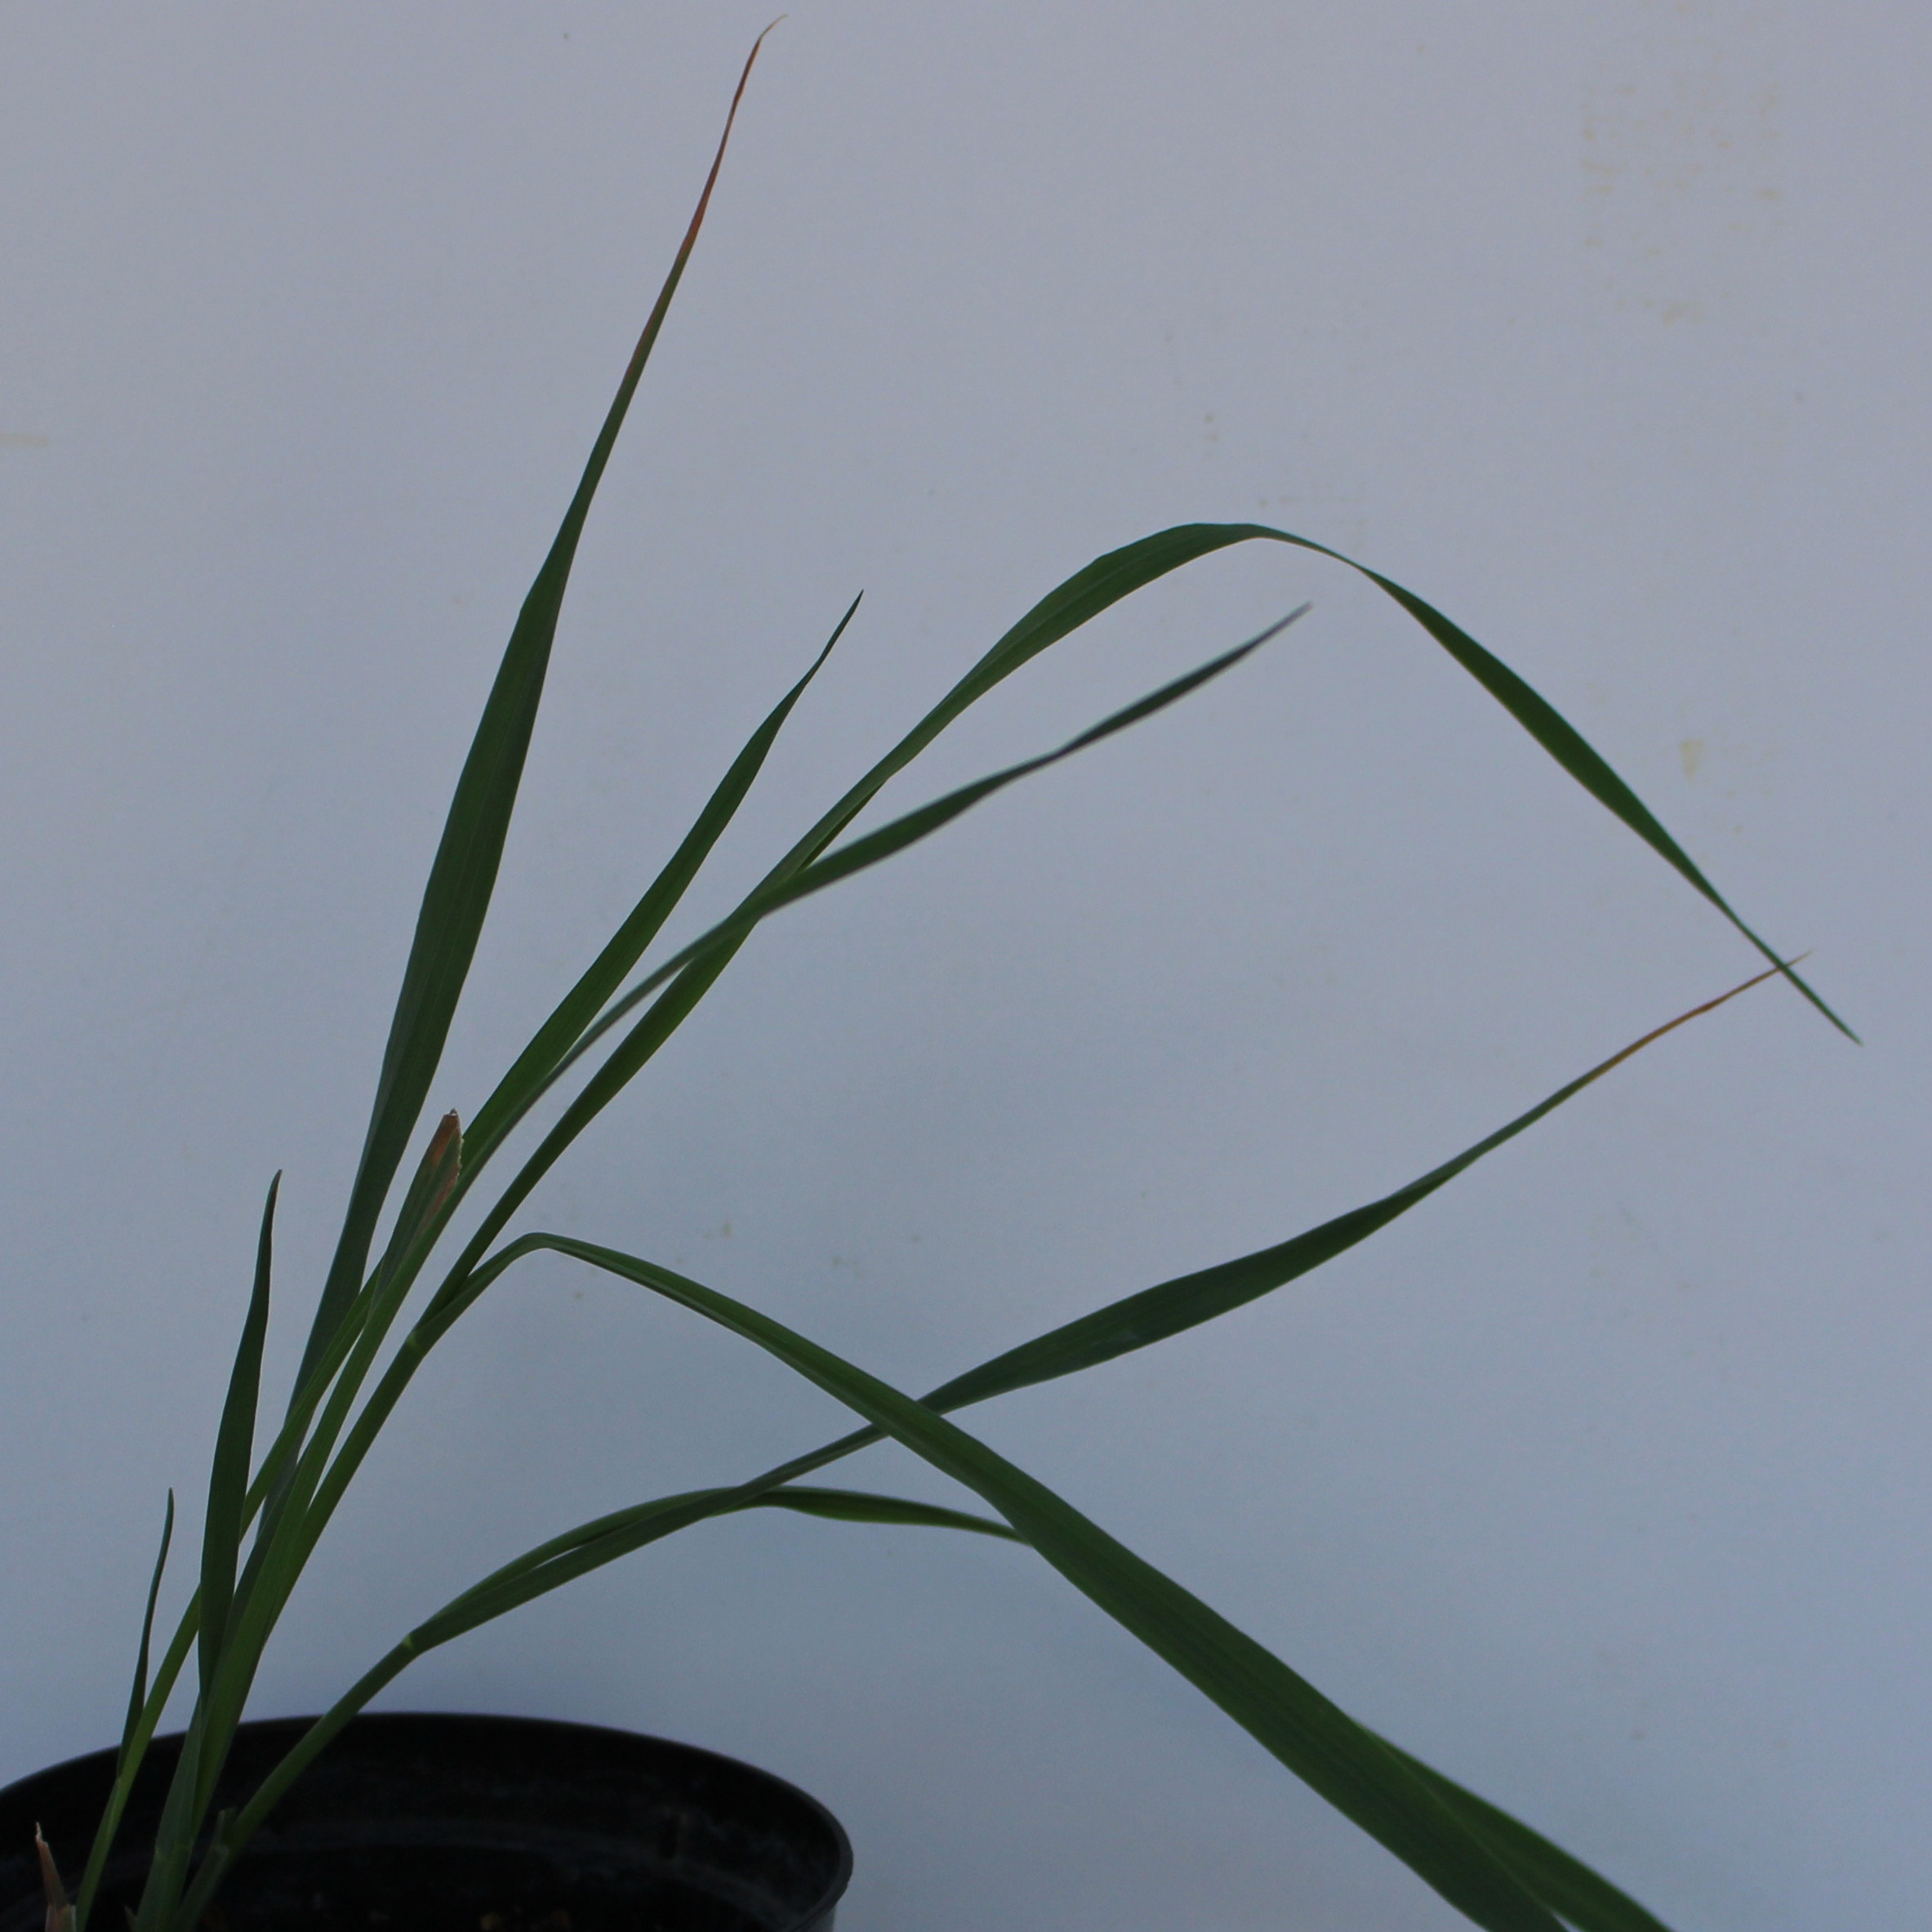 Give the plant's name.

Avena sterilis
